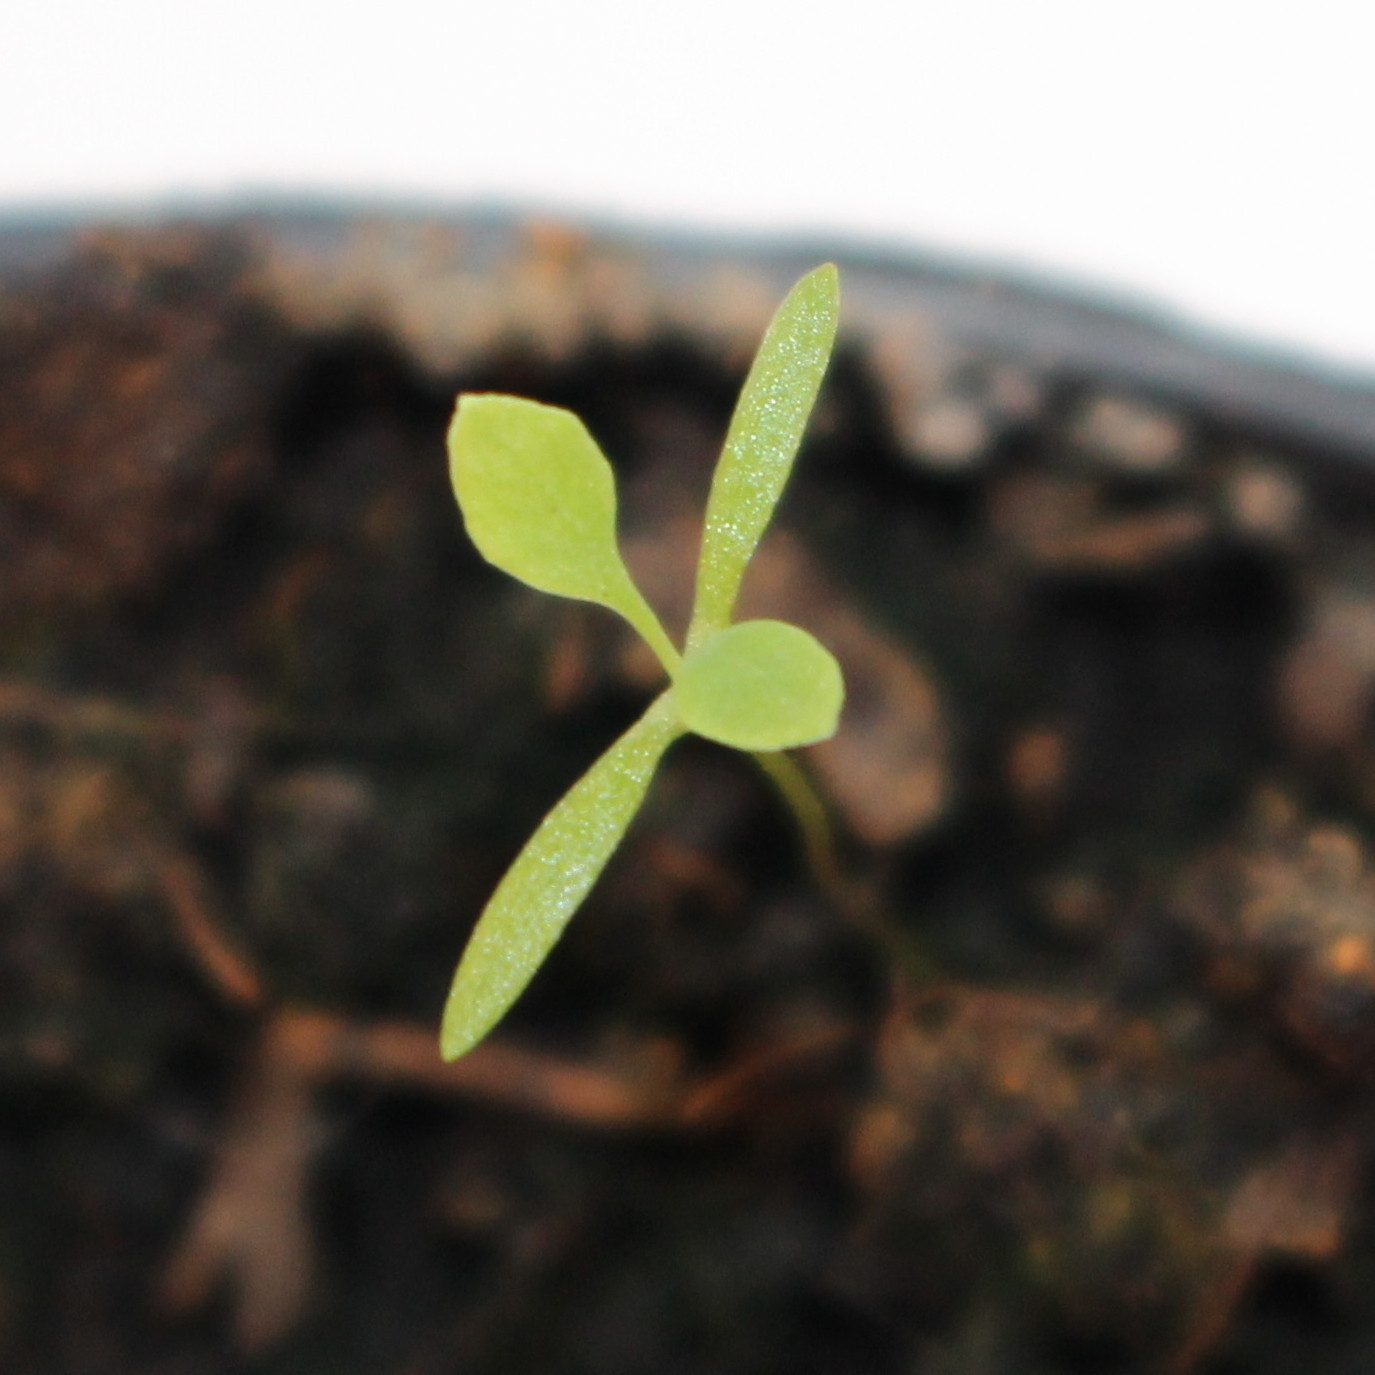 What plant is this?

Papaver rhoeas
